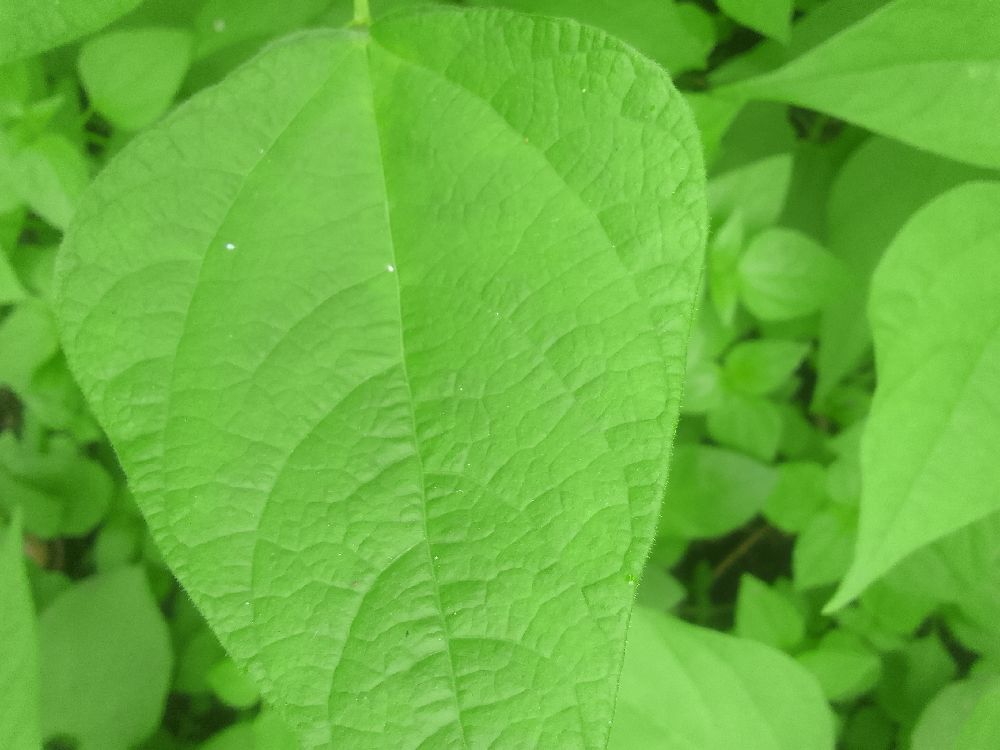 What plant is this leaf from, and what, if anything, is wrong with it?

common bean, healthy
